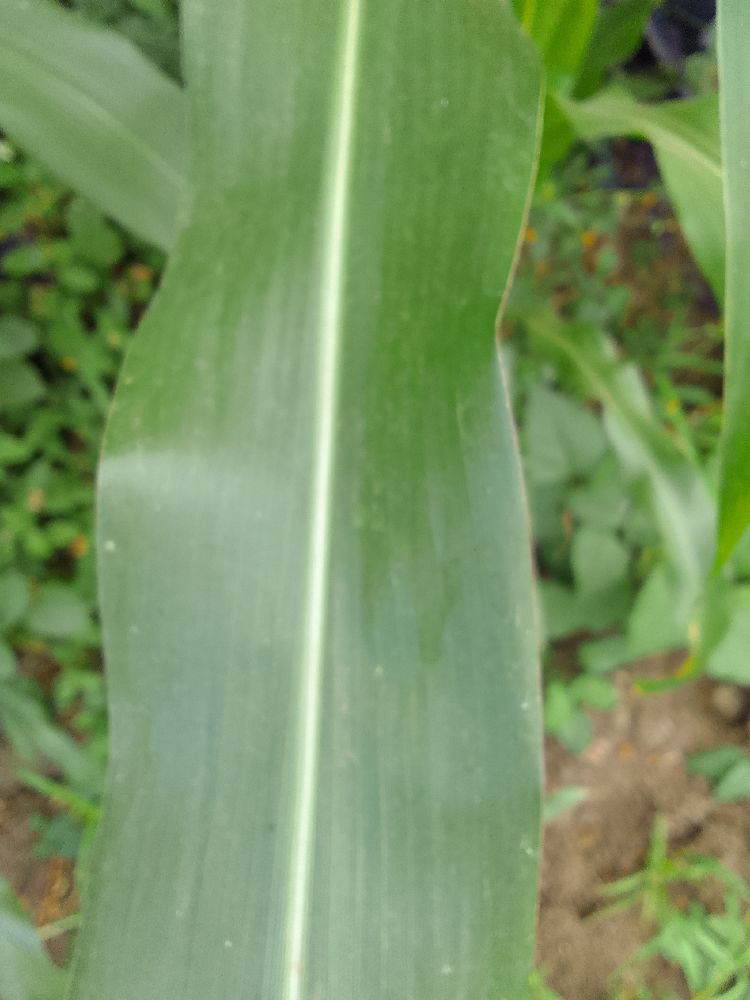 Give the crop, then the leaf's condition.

maize, healthy
